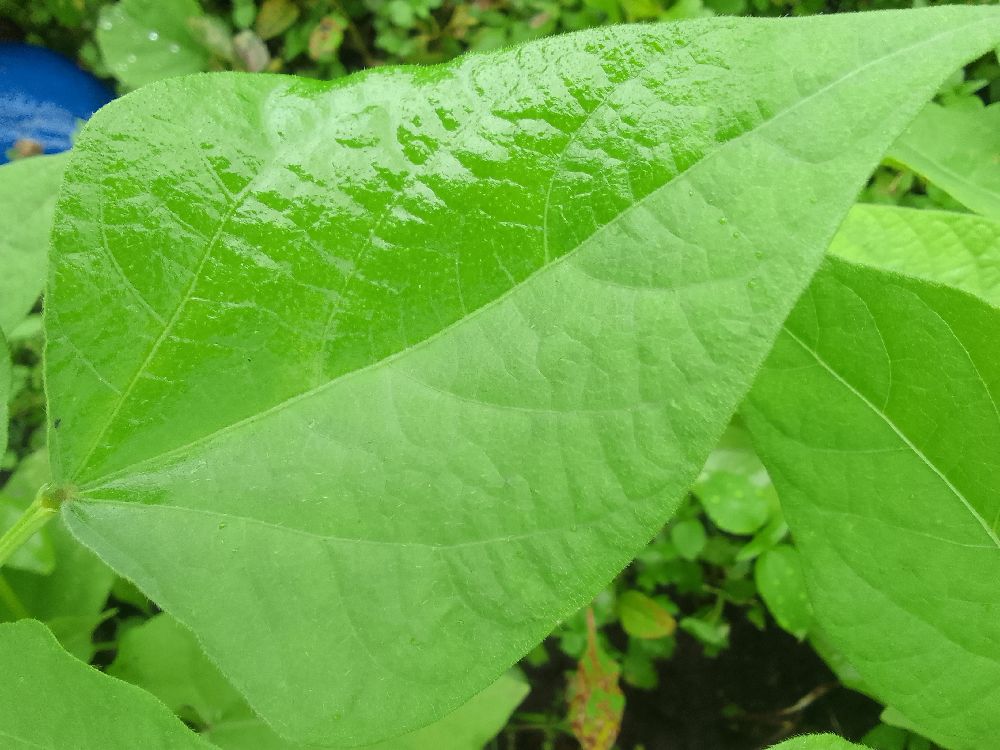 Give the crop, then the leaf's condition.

common bean, healthy
